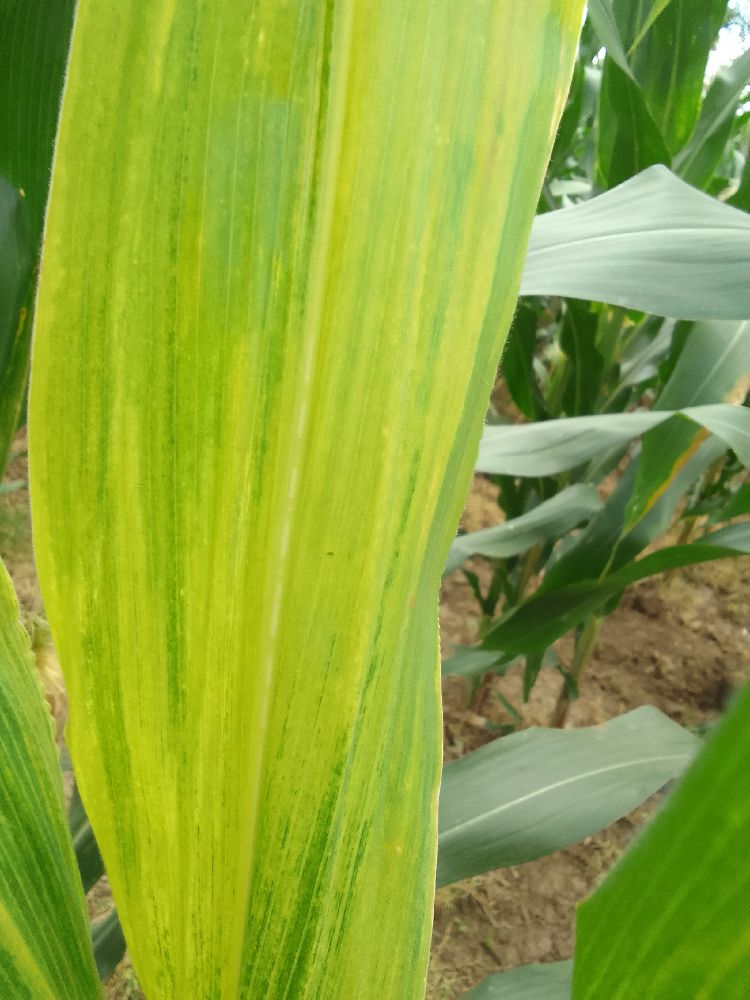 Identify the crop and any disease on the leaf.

maize, maize lethal necrosis
